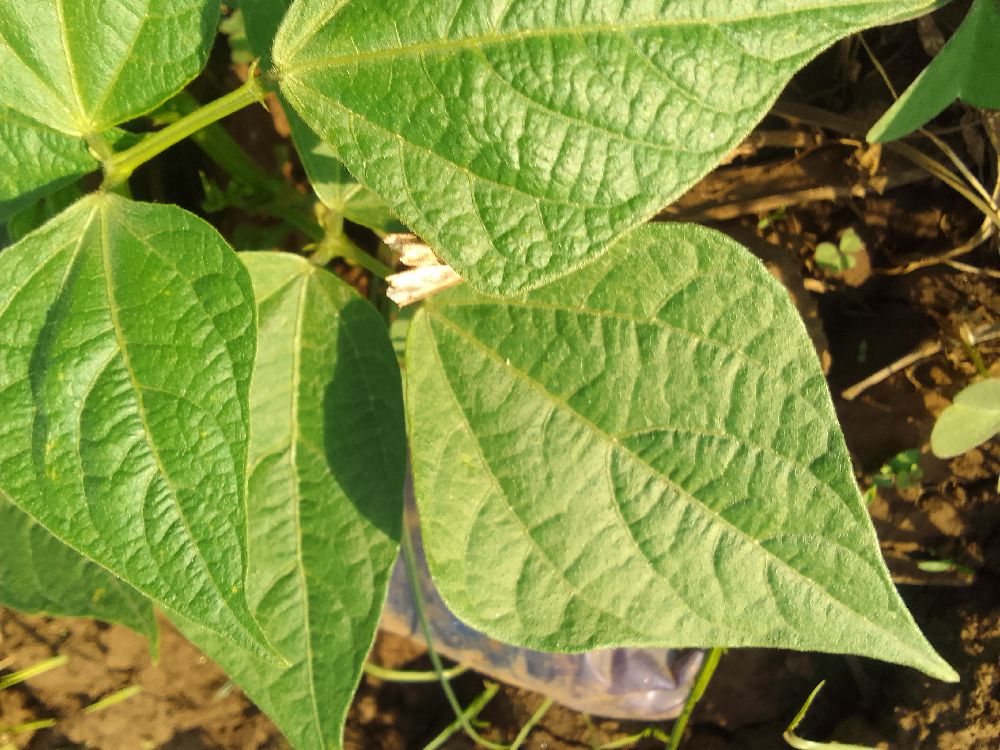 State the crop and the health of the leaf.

common bean, healthy
